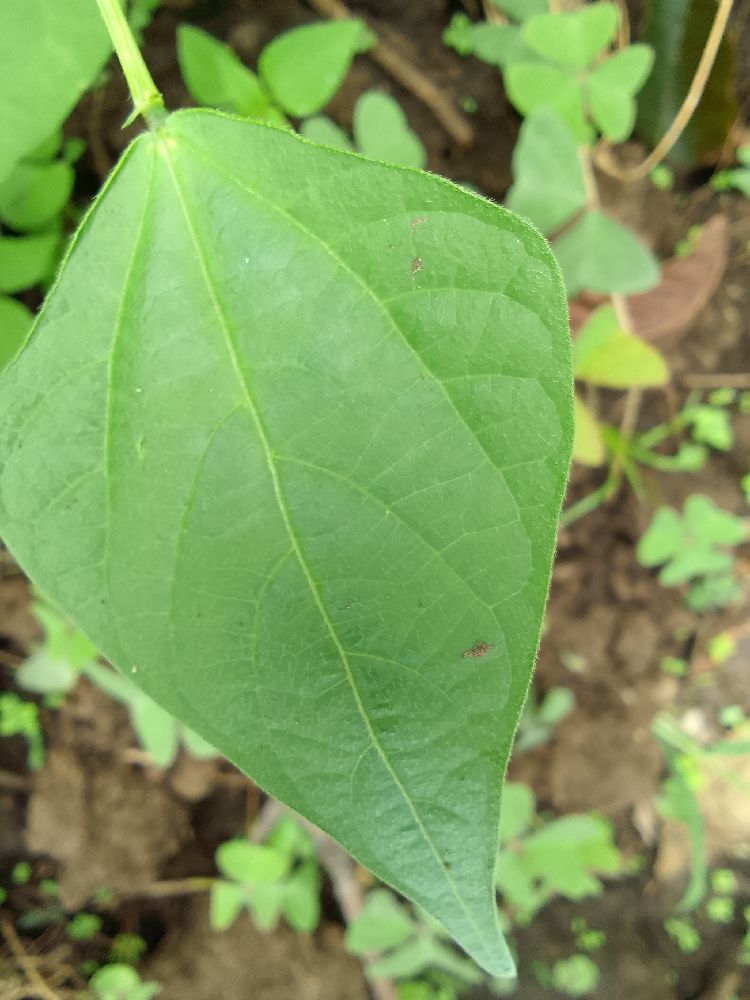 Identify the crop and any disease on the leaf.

common bean, healthy
